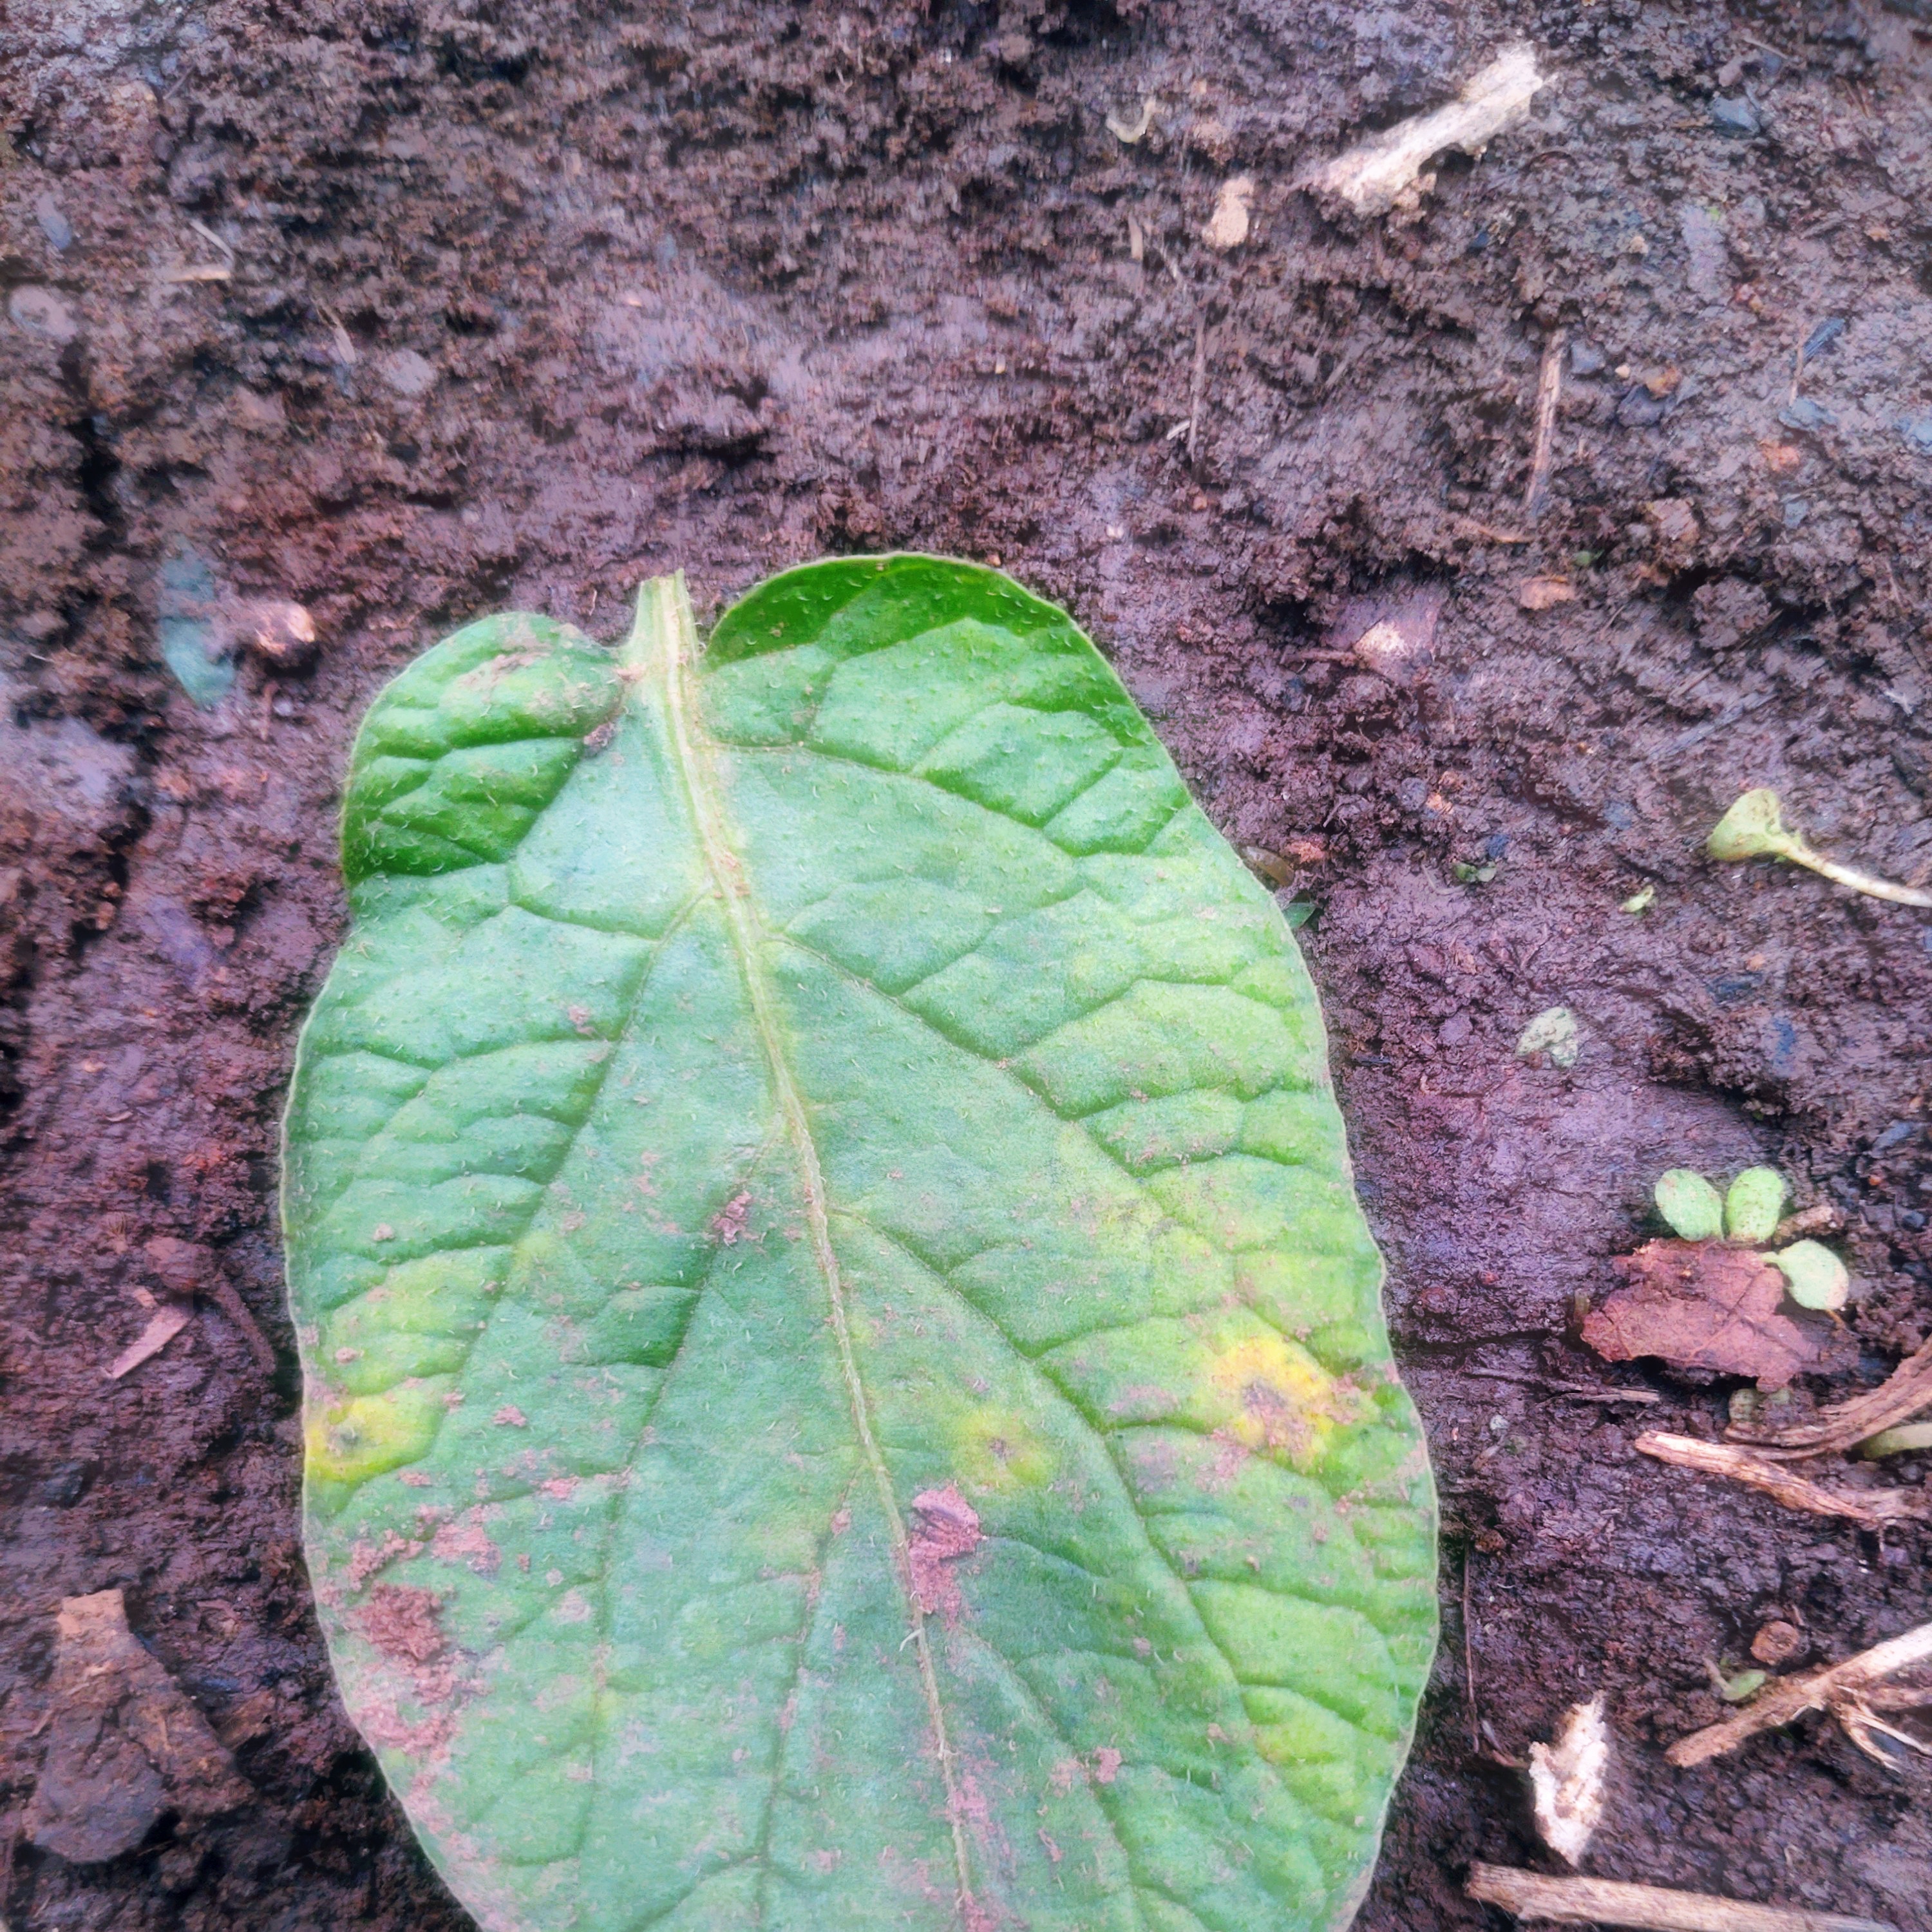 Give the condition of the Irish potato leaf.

late blight
